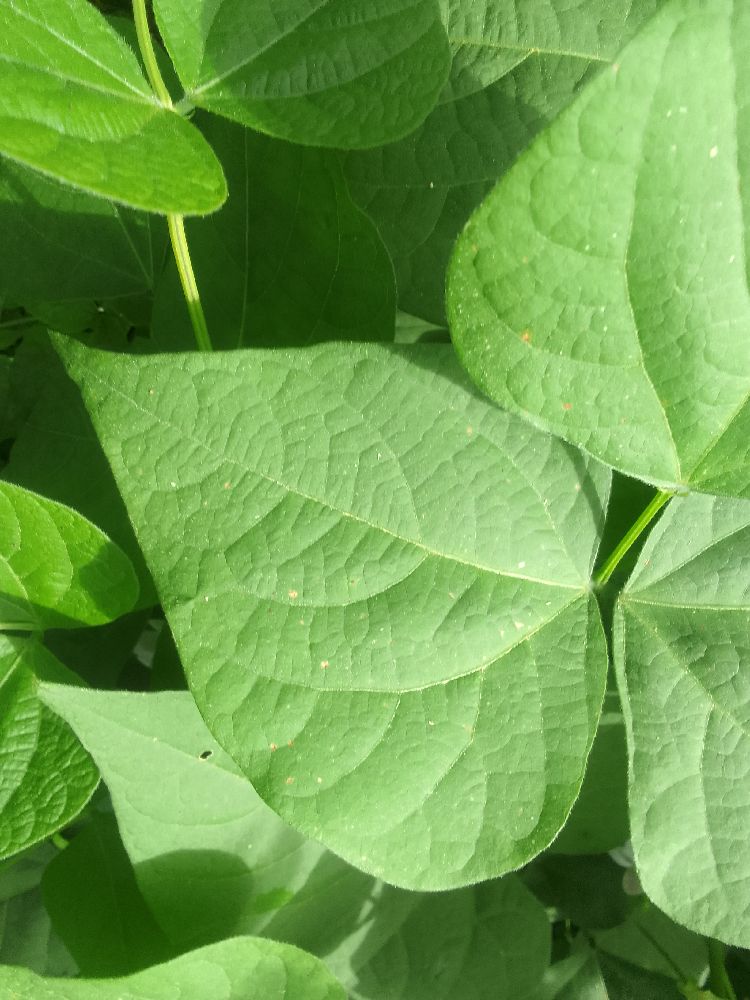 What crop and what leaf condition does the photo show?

common bean, healthy
